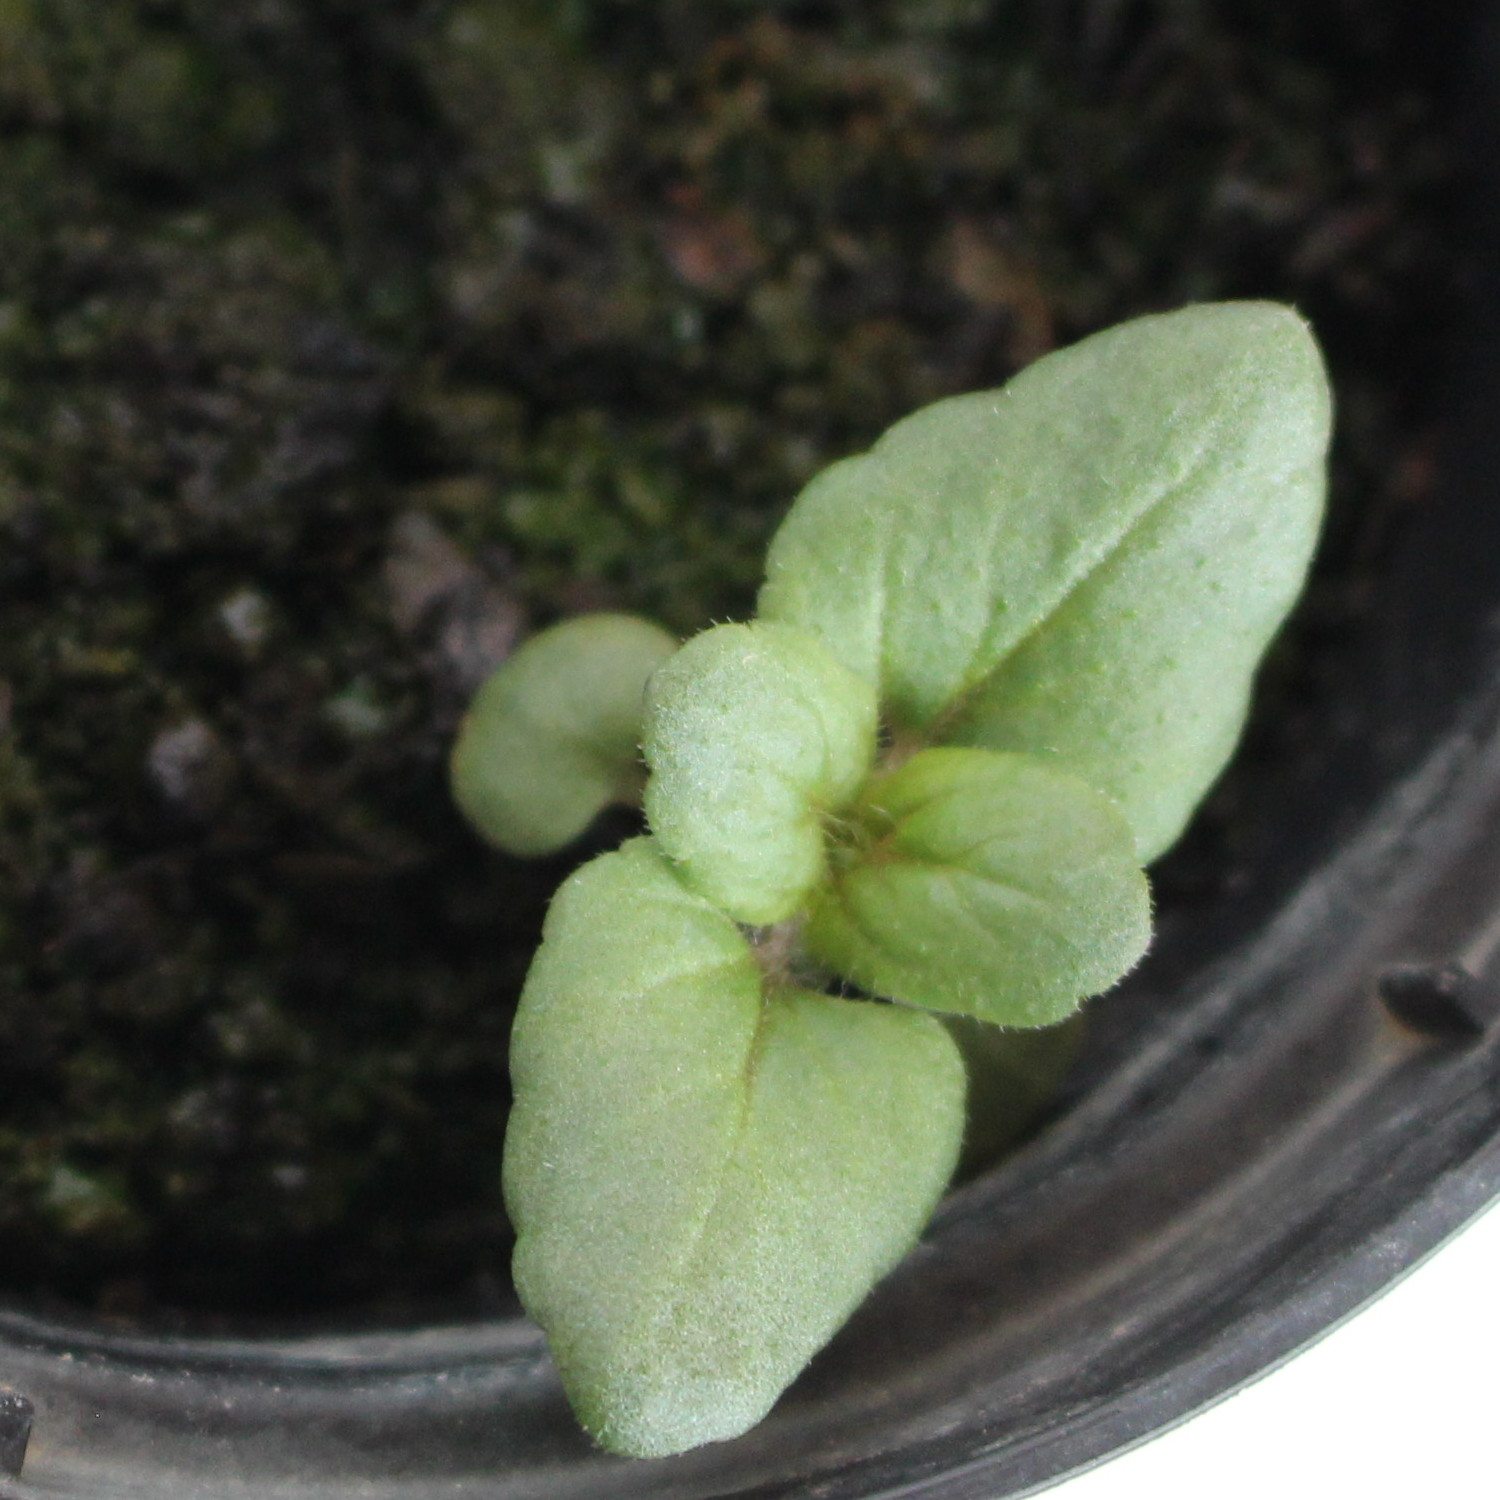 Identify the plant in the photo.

Veronica persica
